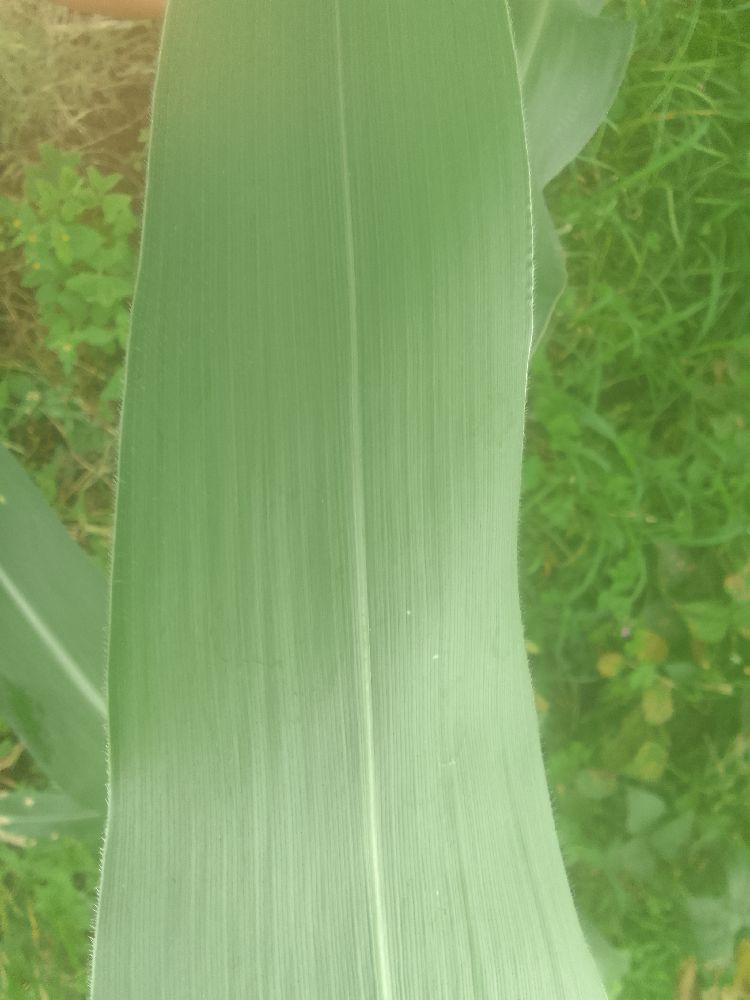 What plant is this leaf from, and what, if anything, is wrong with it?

maize, healthy
